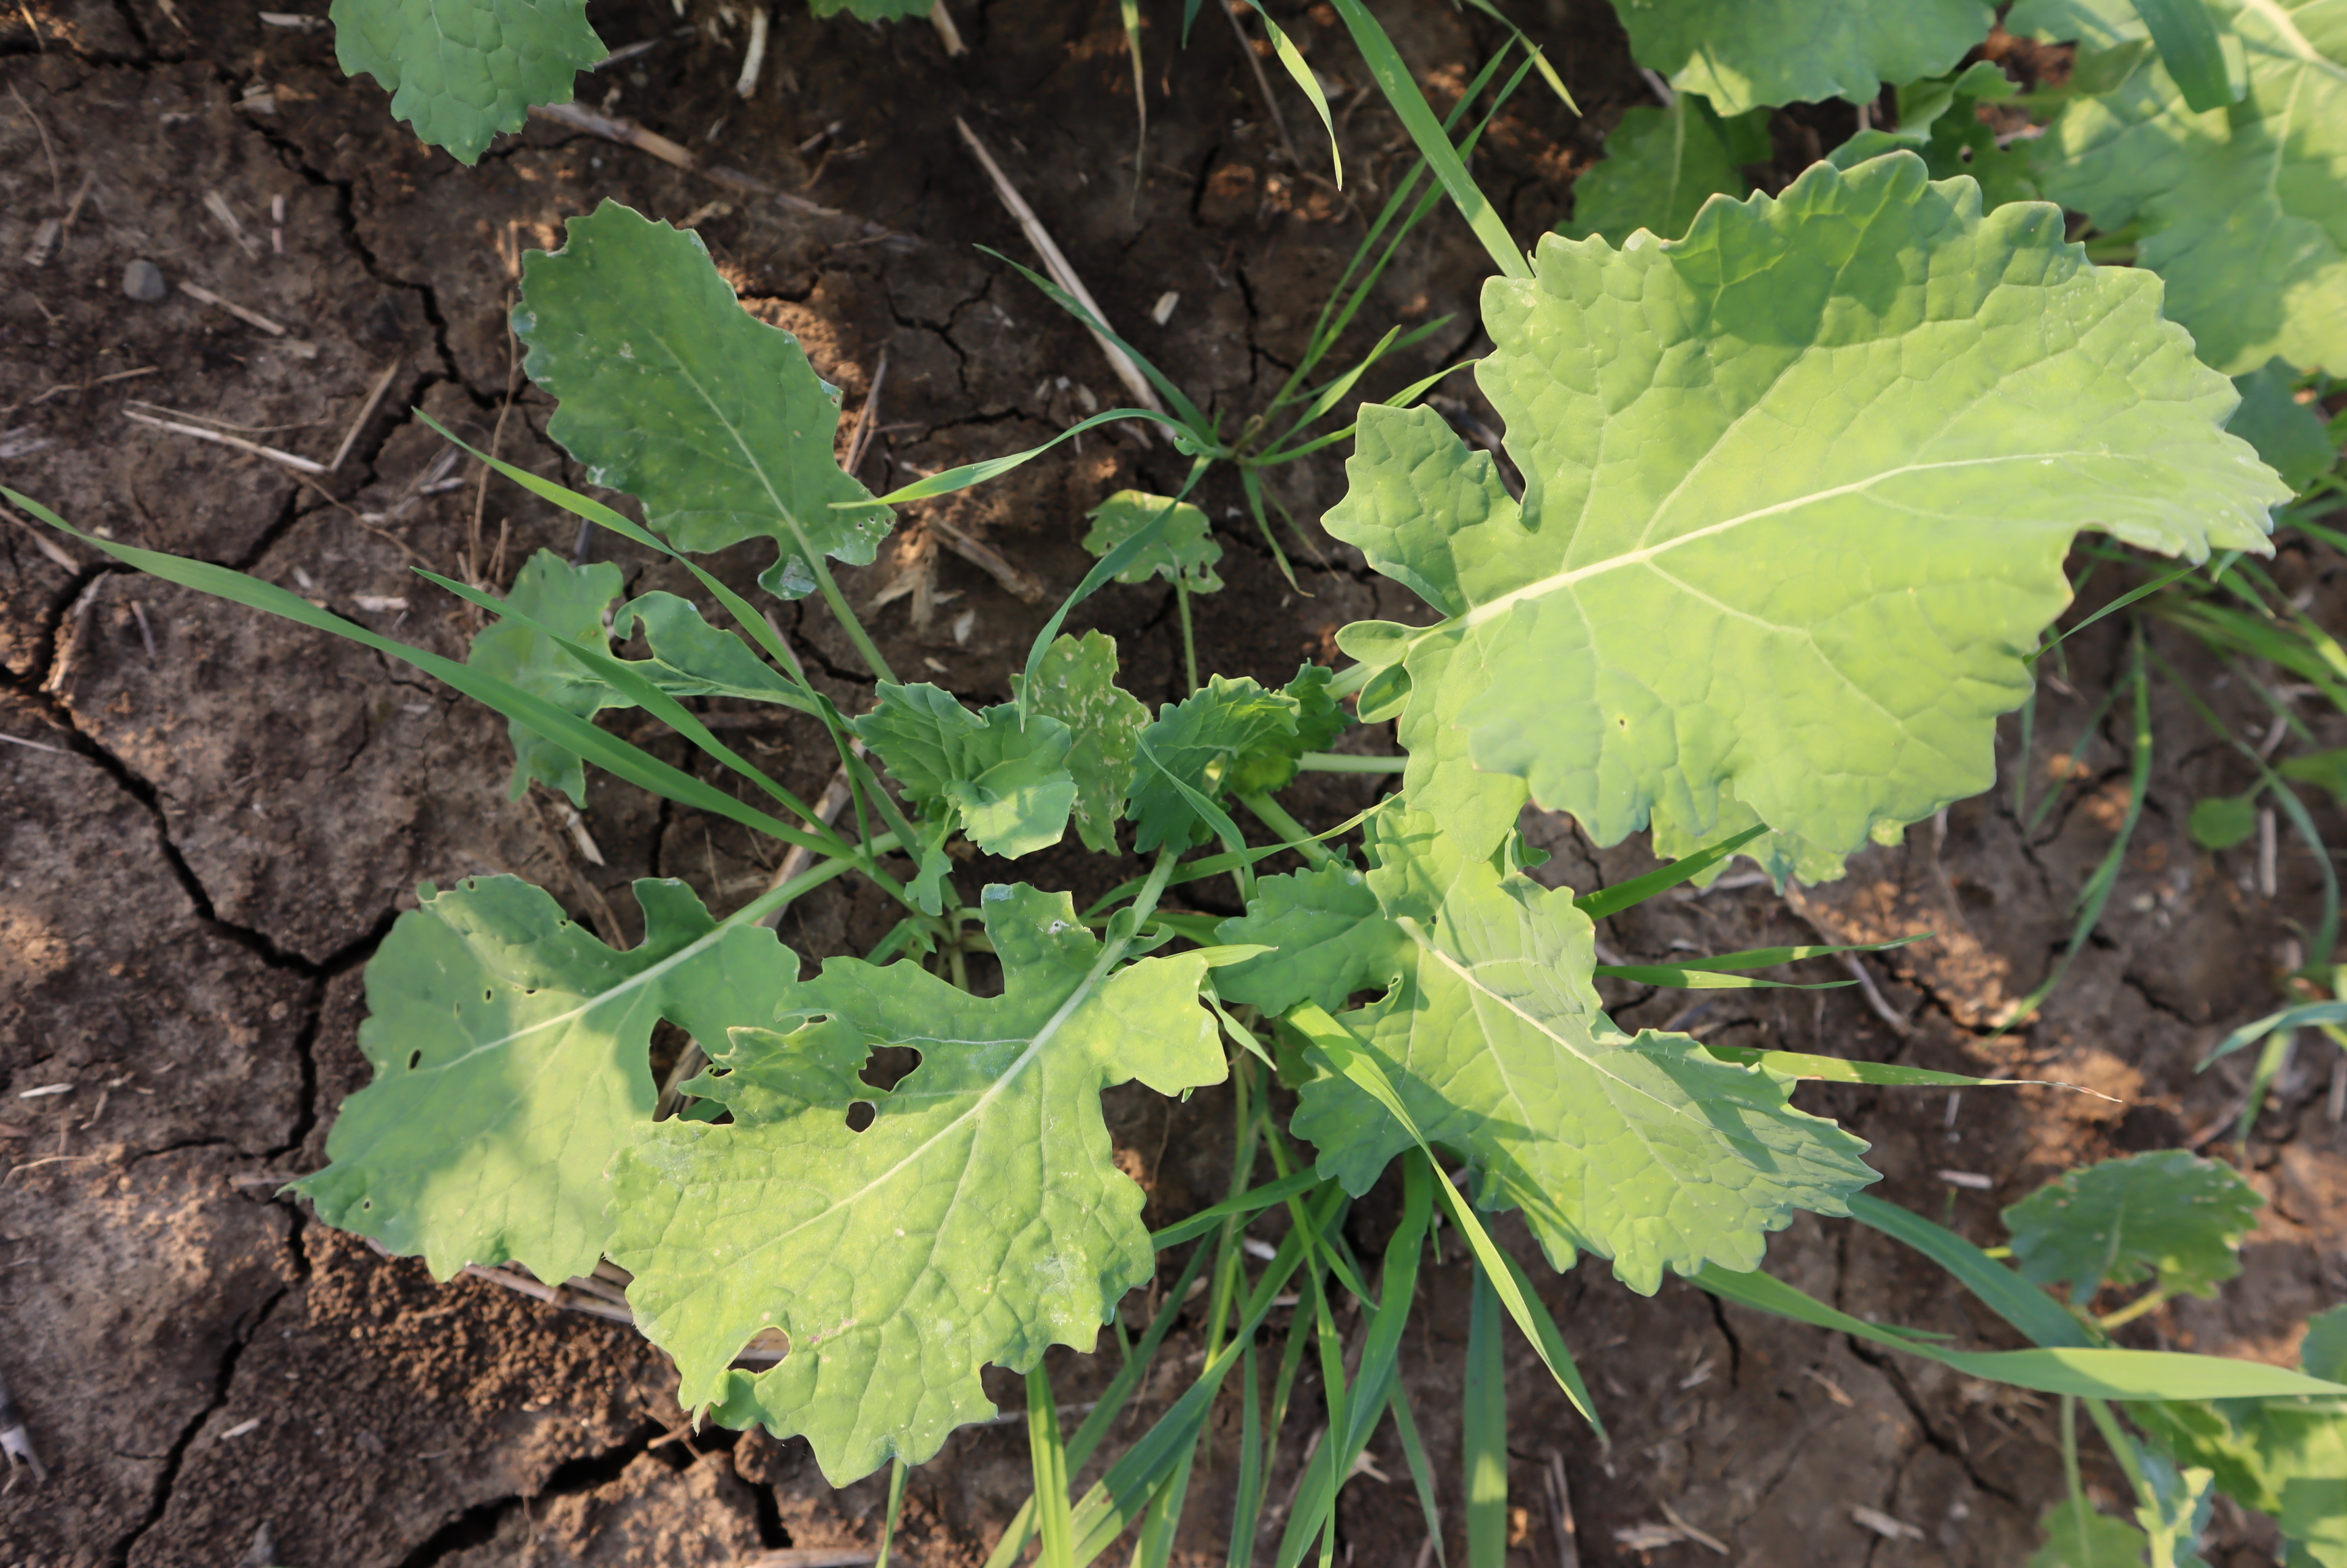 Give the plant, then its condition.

cauliflower, phytophagous
